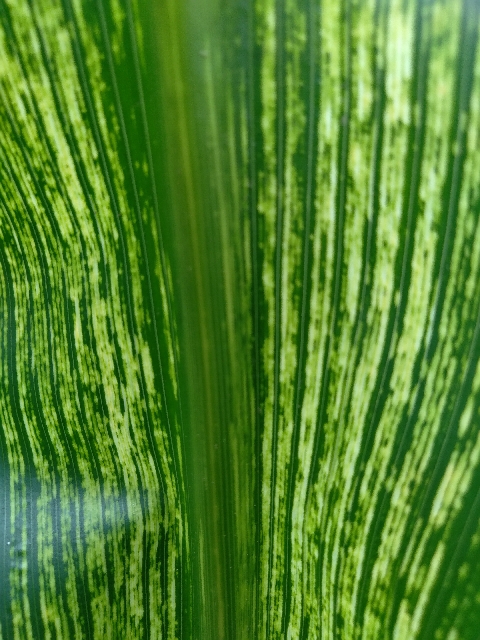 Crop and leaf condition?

maize, maize streak virus
